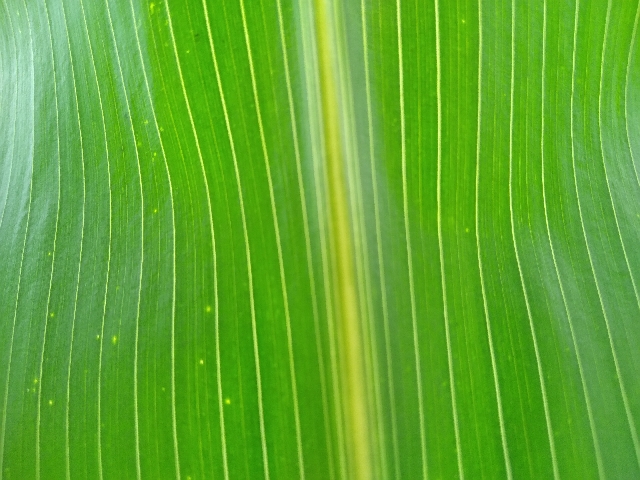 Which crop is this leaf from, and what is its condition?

maize, healthy
